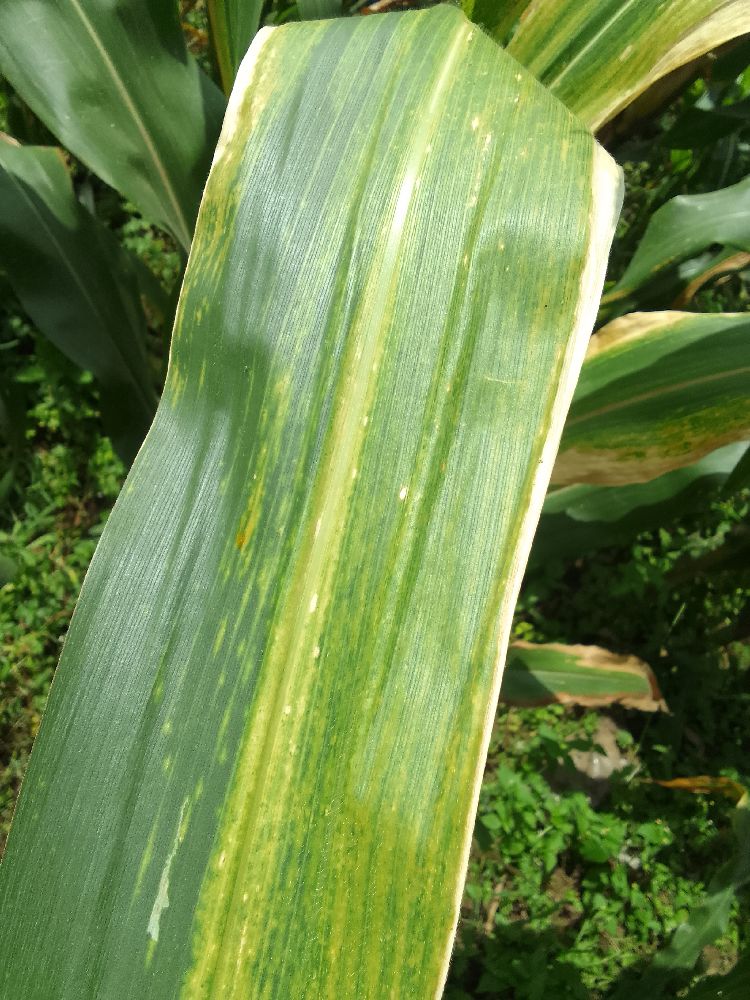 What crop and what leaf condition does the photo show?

maize, maize lethal necrosis
